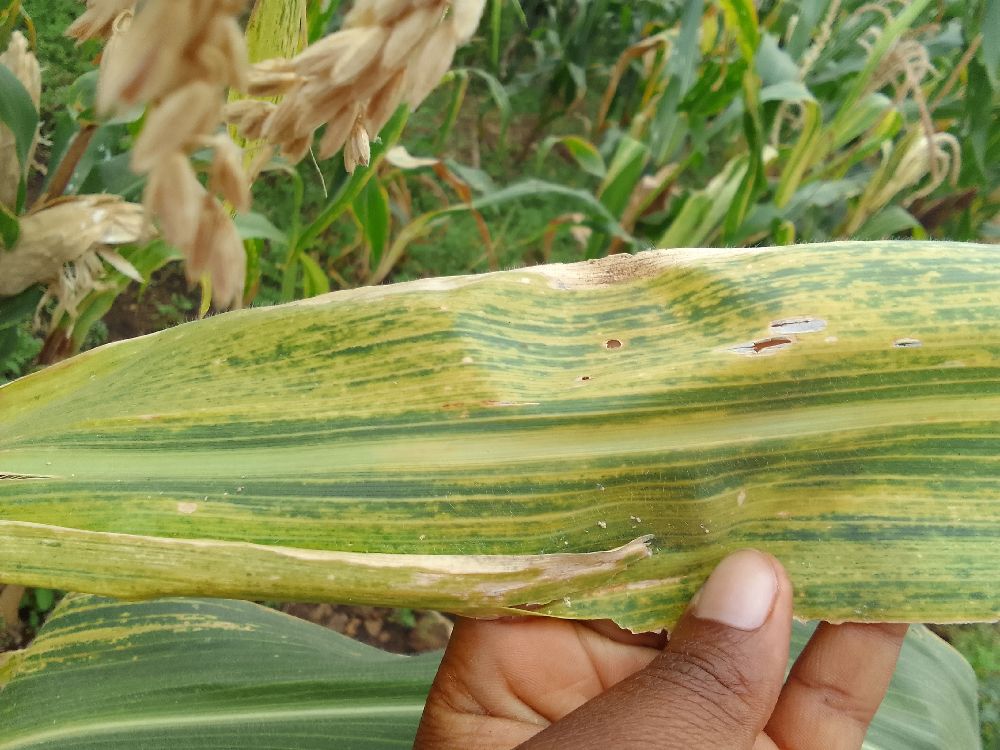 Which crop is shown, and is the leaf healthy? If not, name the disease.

maize, maize lethal necrosis
